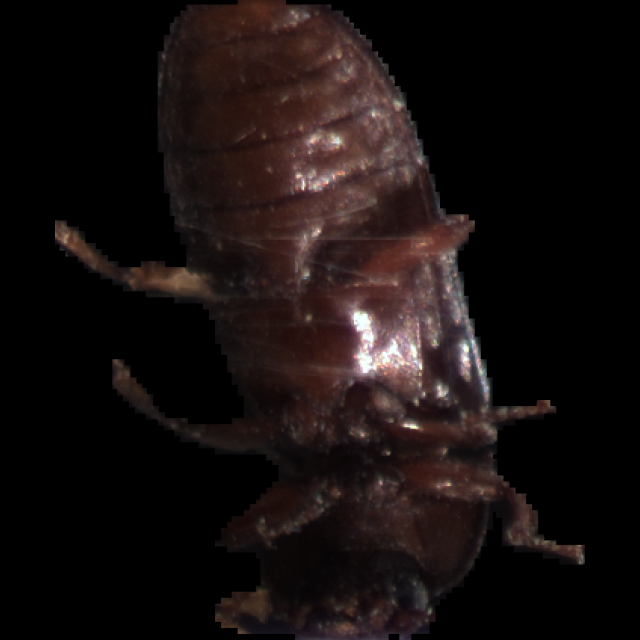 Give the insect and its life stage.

mealworm beetle
